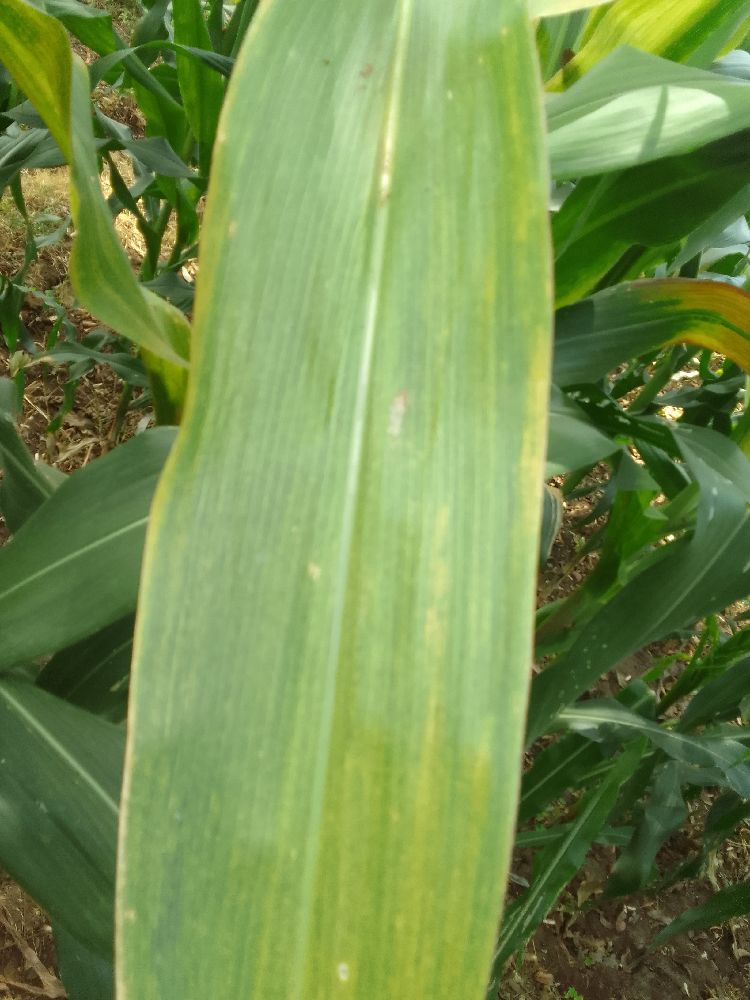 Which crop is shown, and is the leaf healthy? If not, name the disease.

maize, maize lethal necrosis
